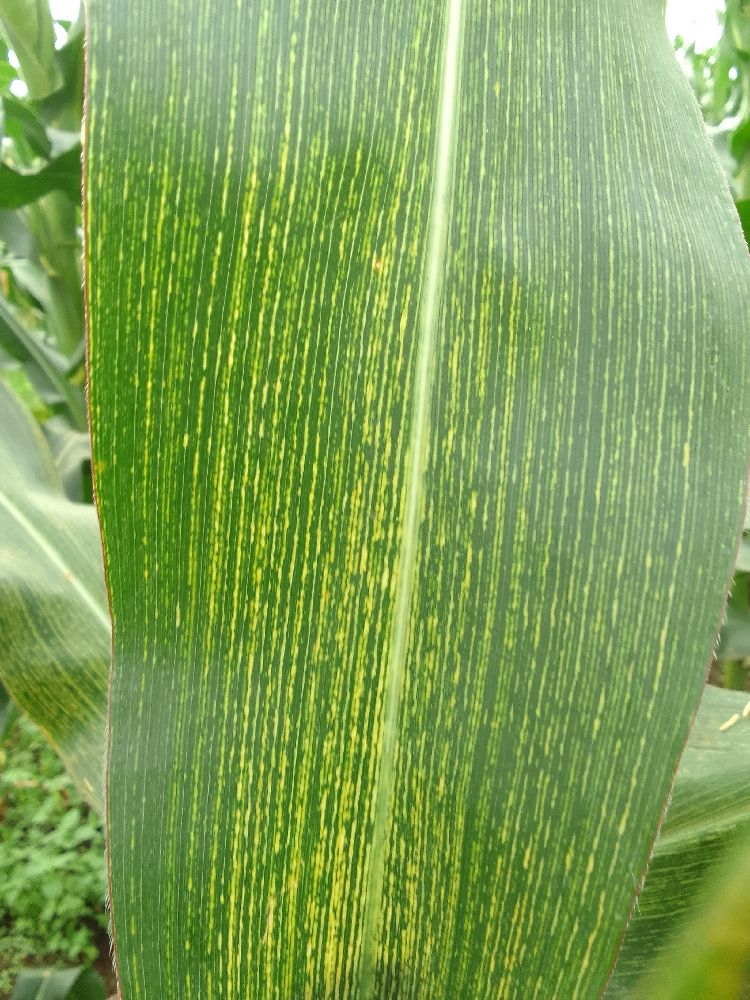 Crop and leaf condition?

maize, maize streak virus
